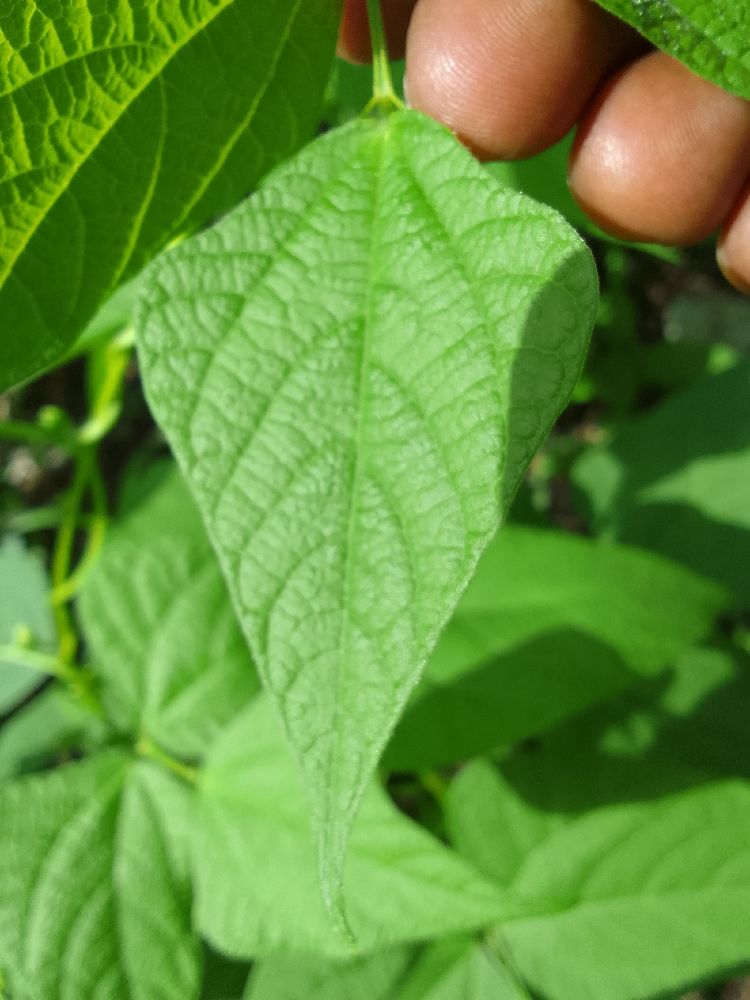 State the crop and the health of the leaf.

common bean, healthy
